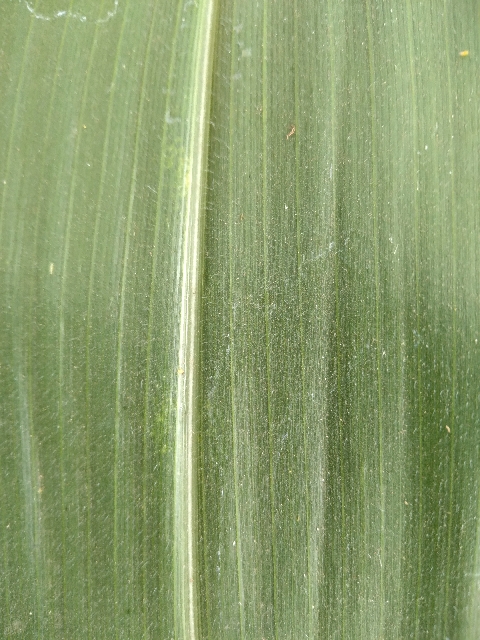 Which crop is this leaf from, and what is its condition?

maize, healthy
